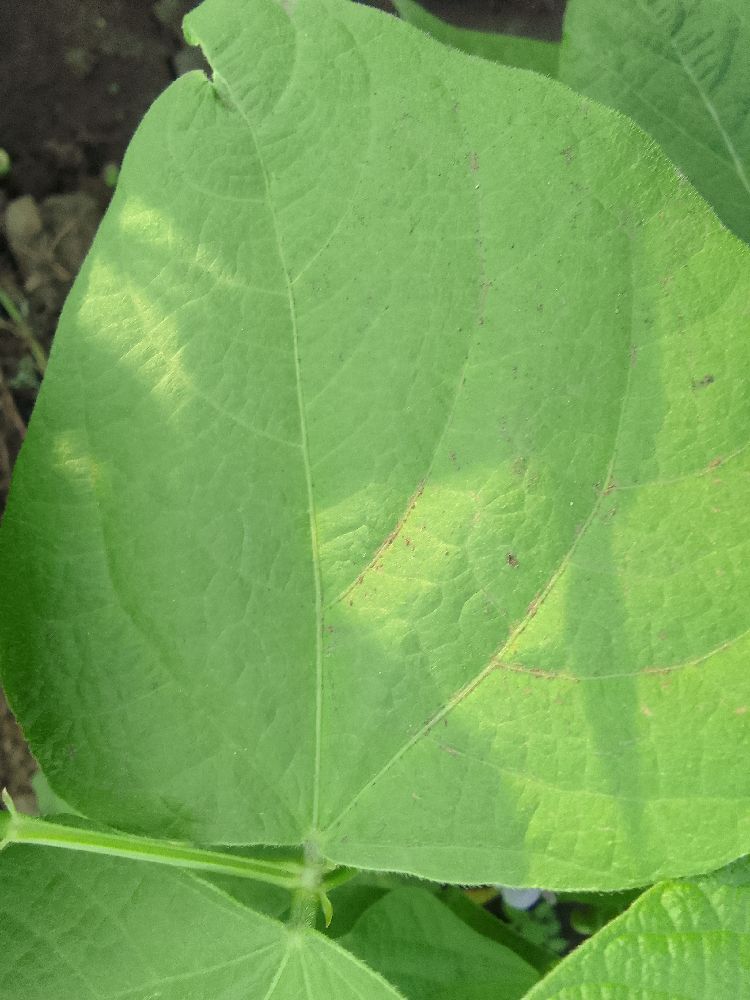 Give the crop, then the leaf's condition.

common bean, healthy
